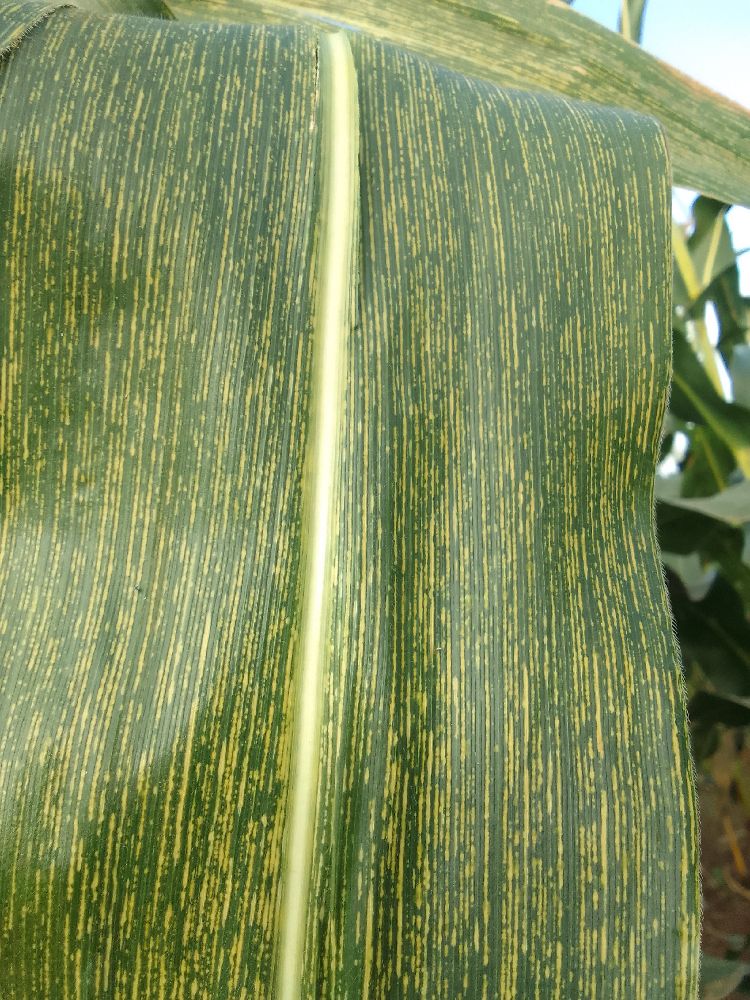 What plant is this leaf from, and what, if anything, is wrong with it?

maize, maize streak virus
